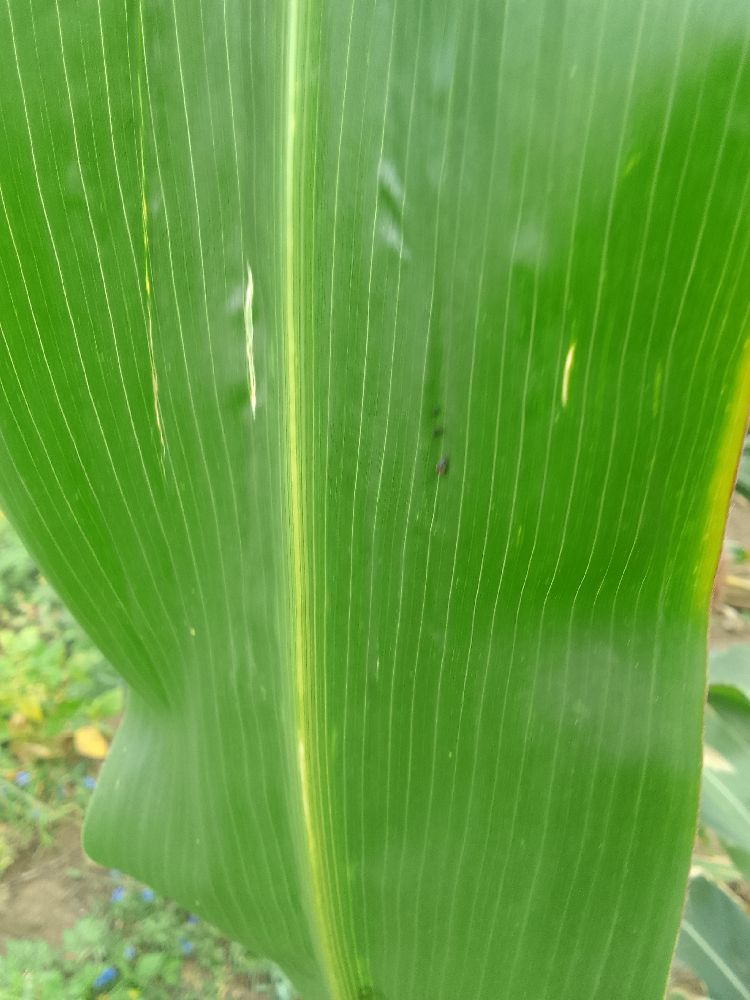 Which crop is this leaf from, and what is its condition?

maize, healthy
